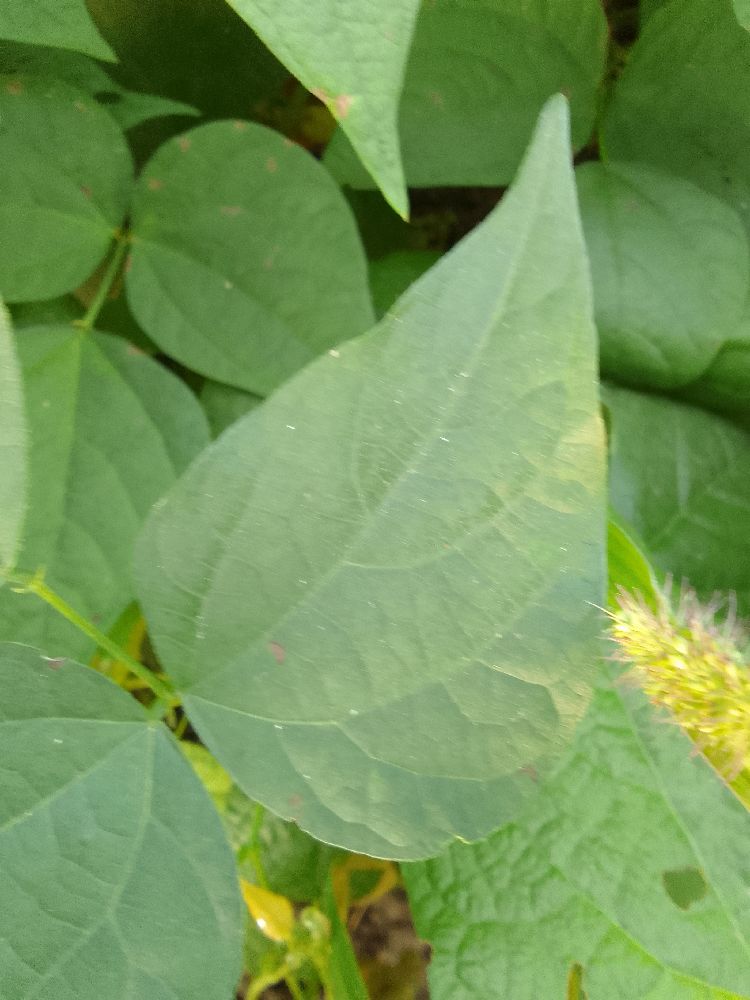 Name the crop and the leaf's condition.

common bean, healthy
